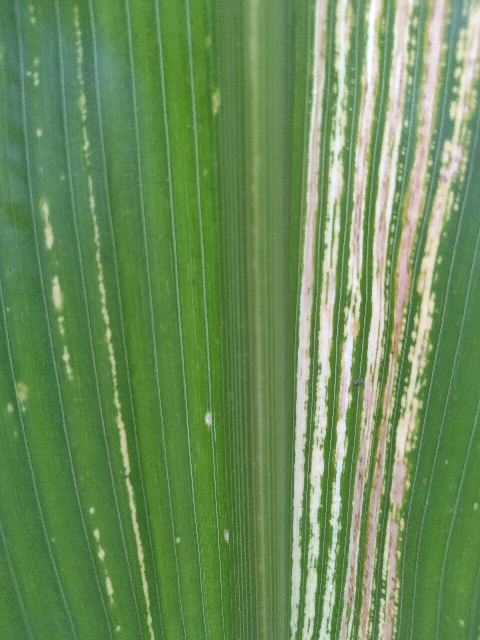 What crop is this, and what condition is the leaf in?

maize, maize streak virus
